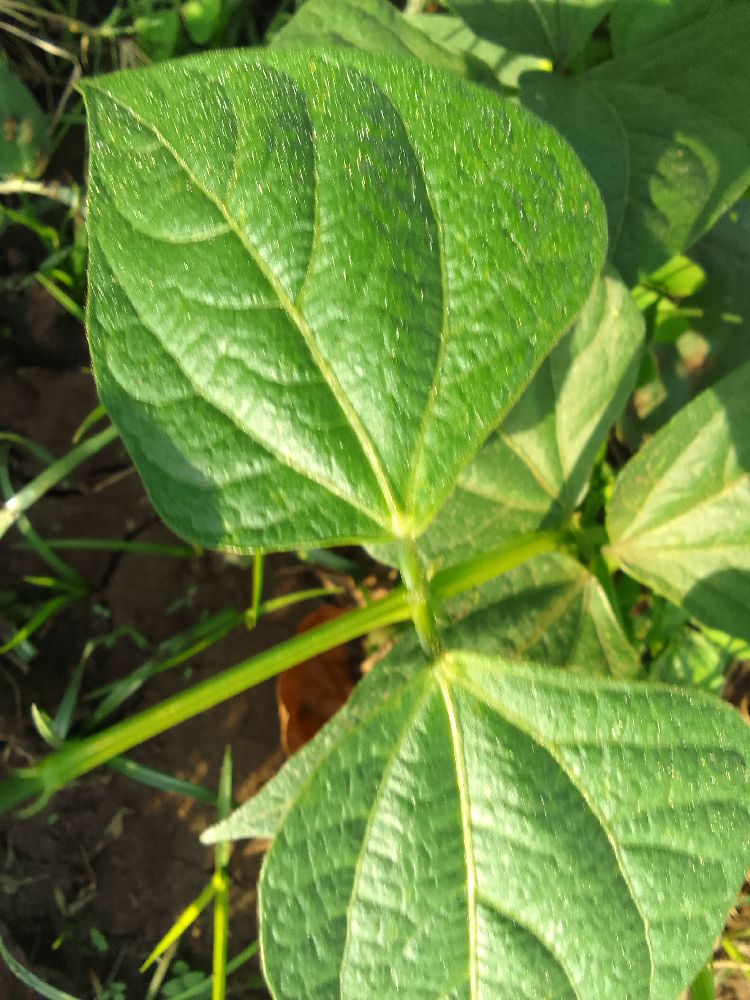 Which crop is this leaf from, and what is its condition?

common bean, healthy
